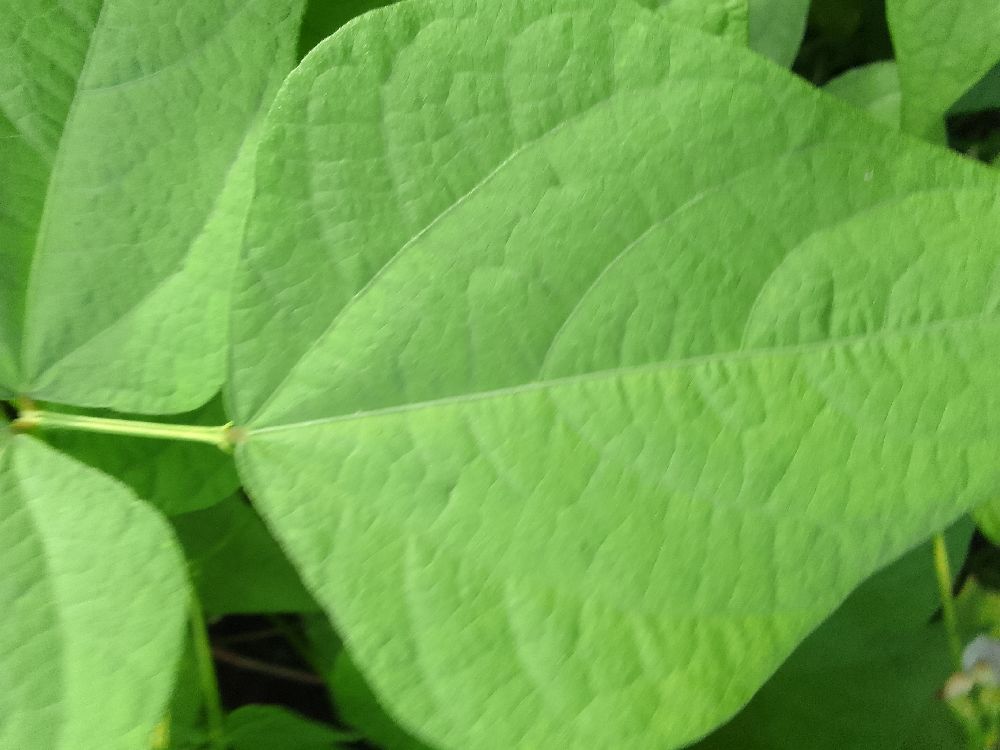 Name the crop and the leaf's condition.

common bean, healthy
